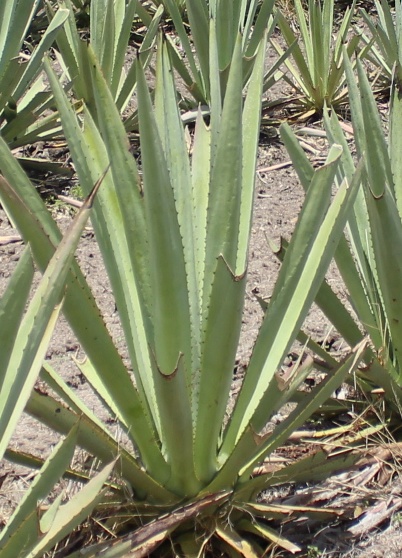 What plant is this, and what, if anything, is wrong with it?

agave, yellow
